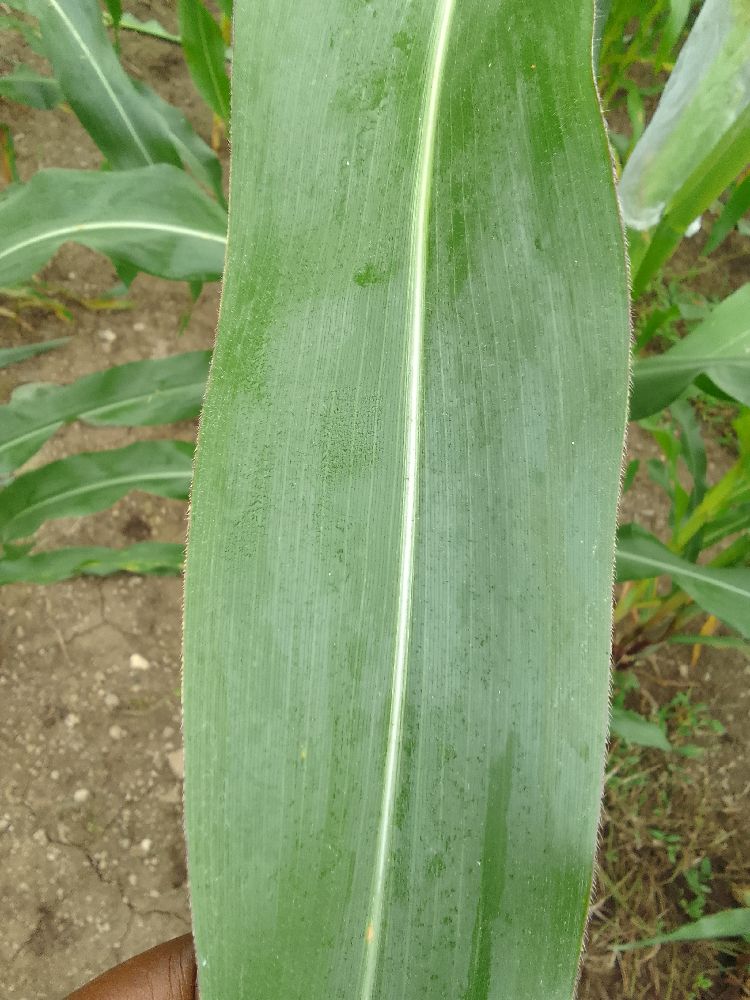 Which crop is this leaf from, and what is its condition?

maize, healthy
